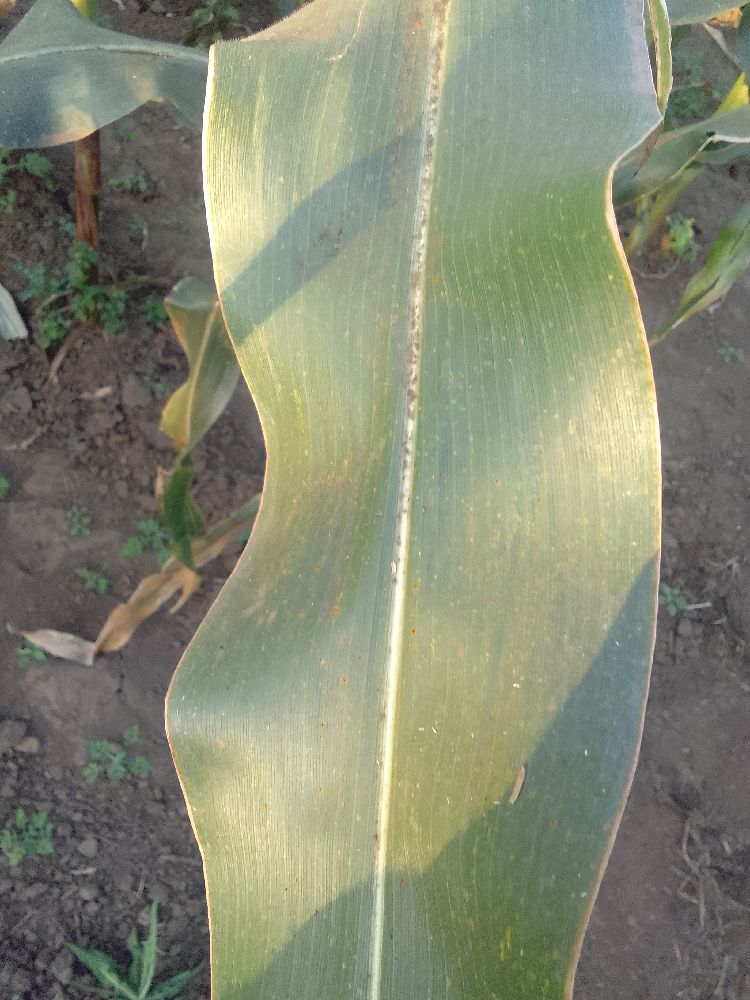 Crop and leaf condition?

maize, healthy
